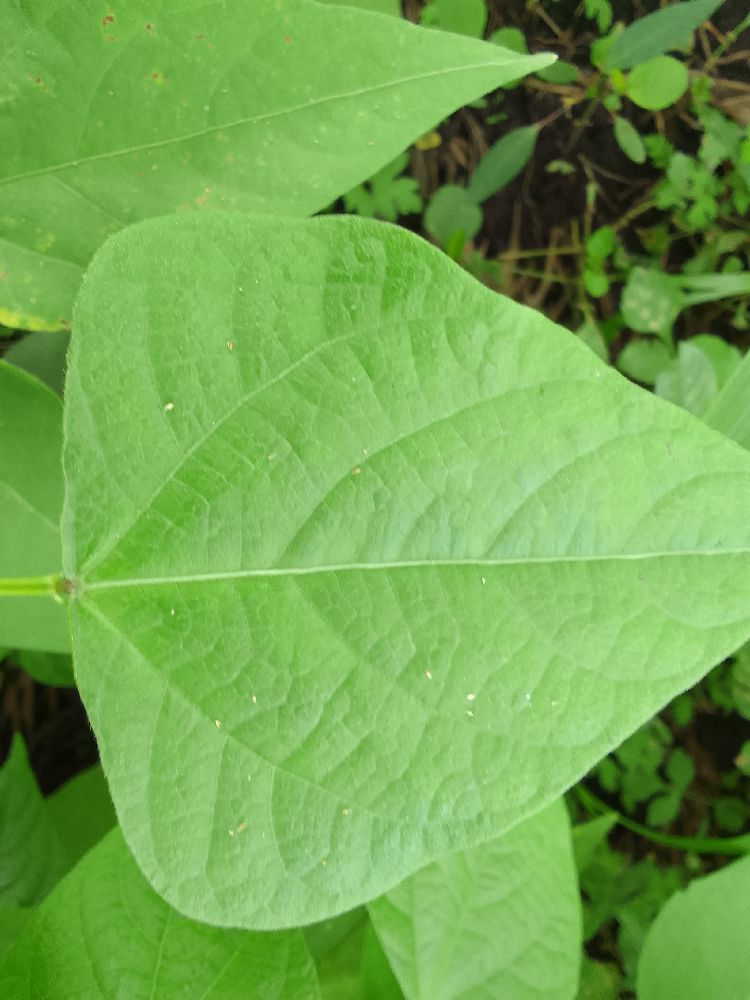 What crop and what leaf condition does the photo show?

common bean, healthy
